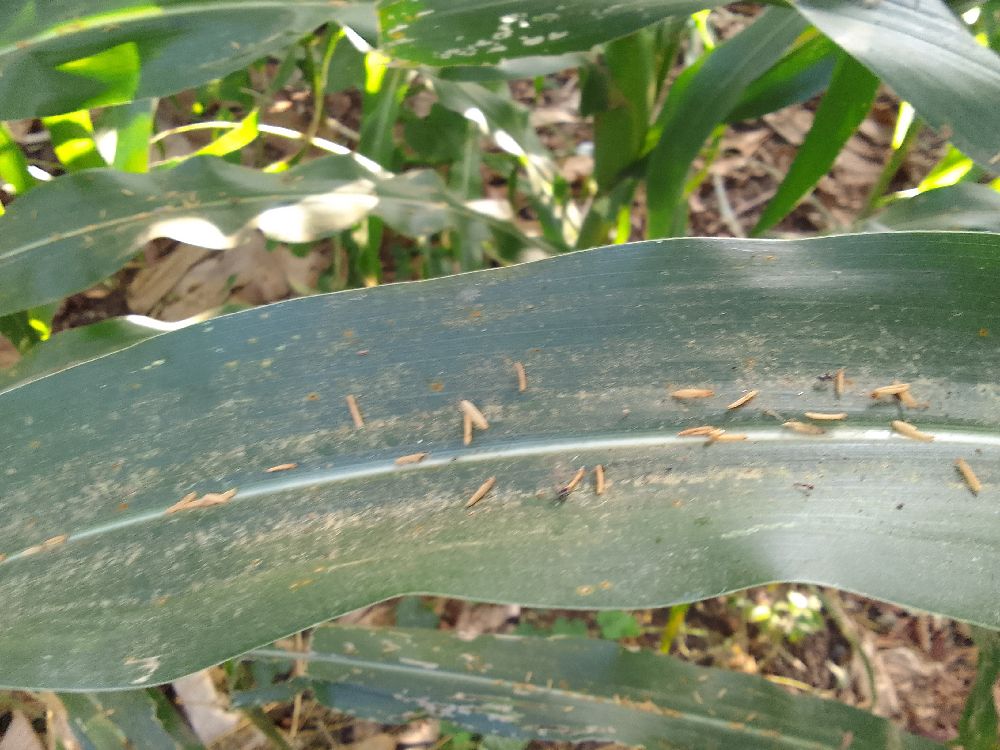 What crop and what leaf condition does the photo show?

maize, healthy
